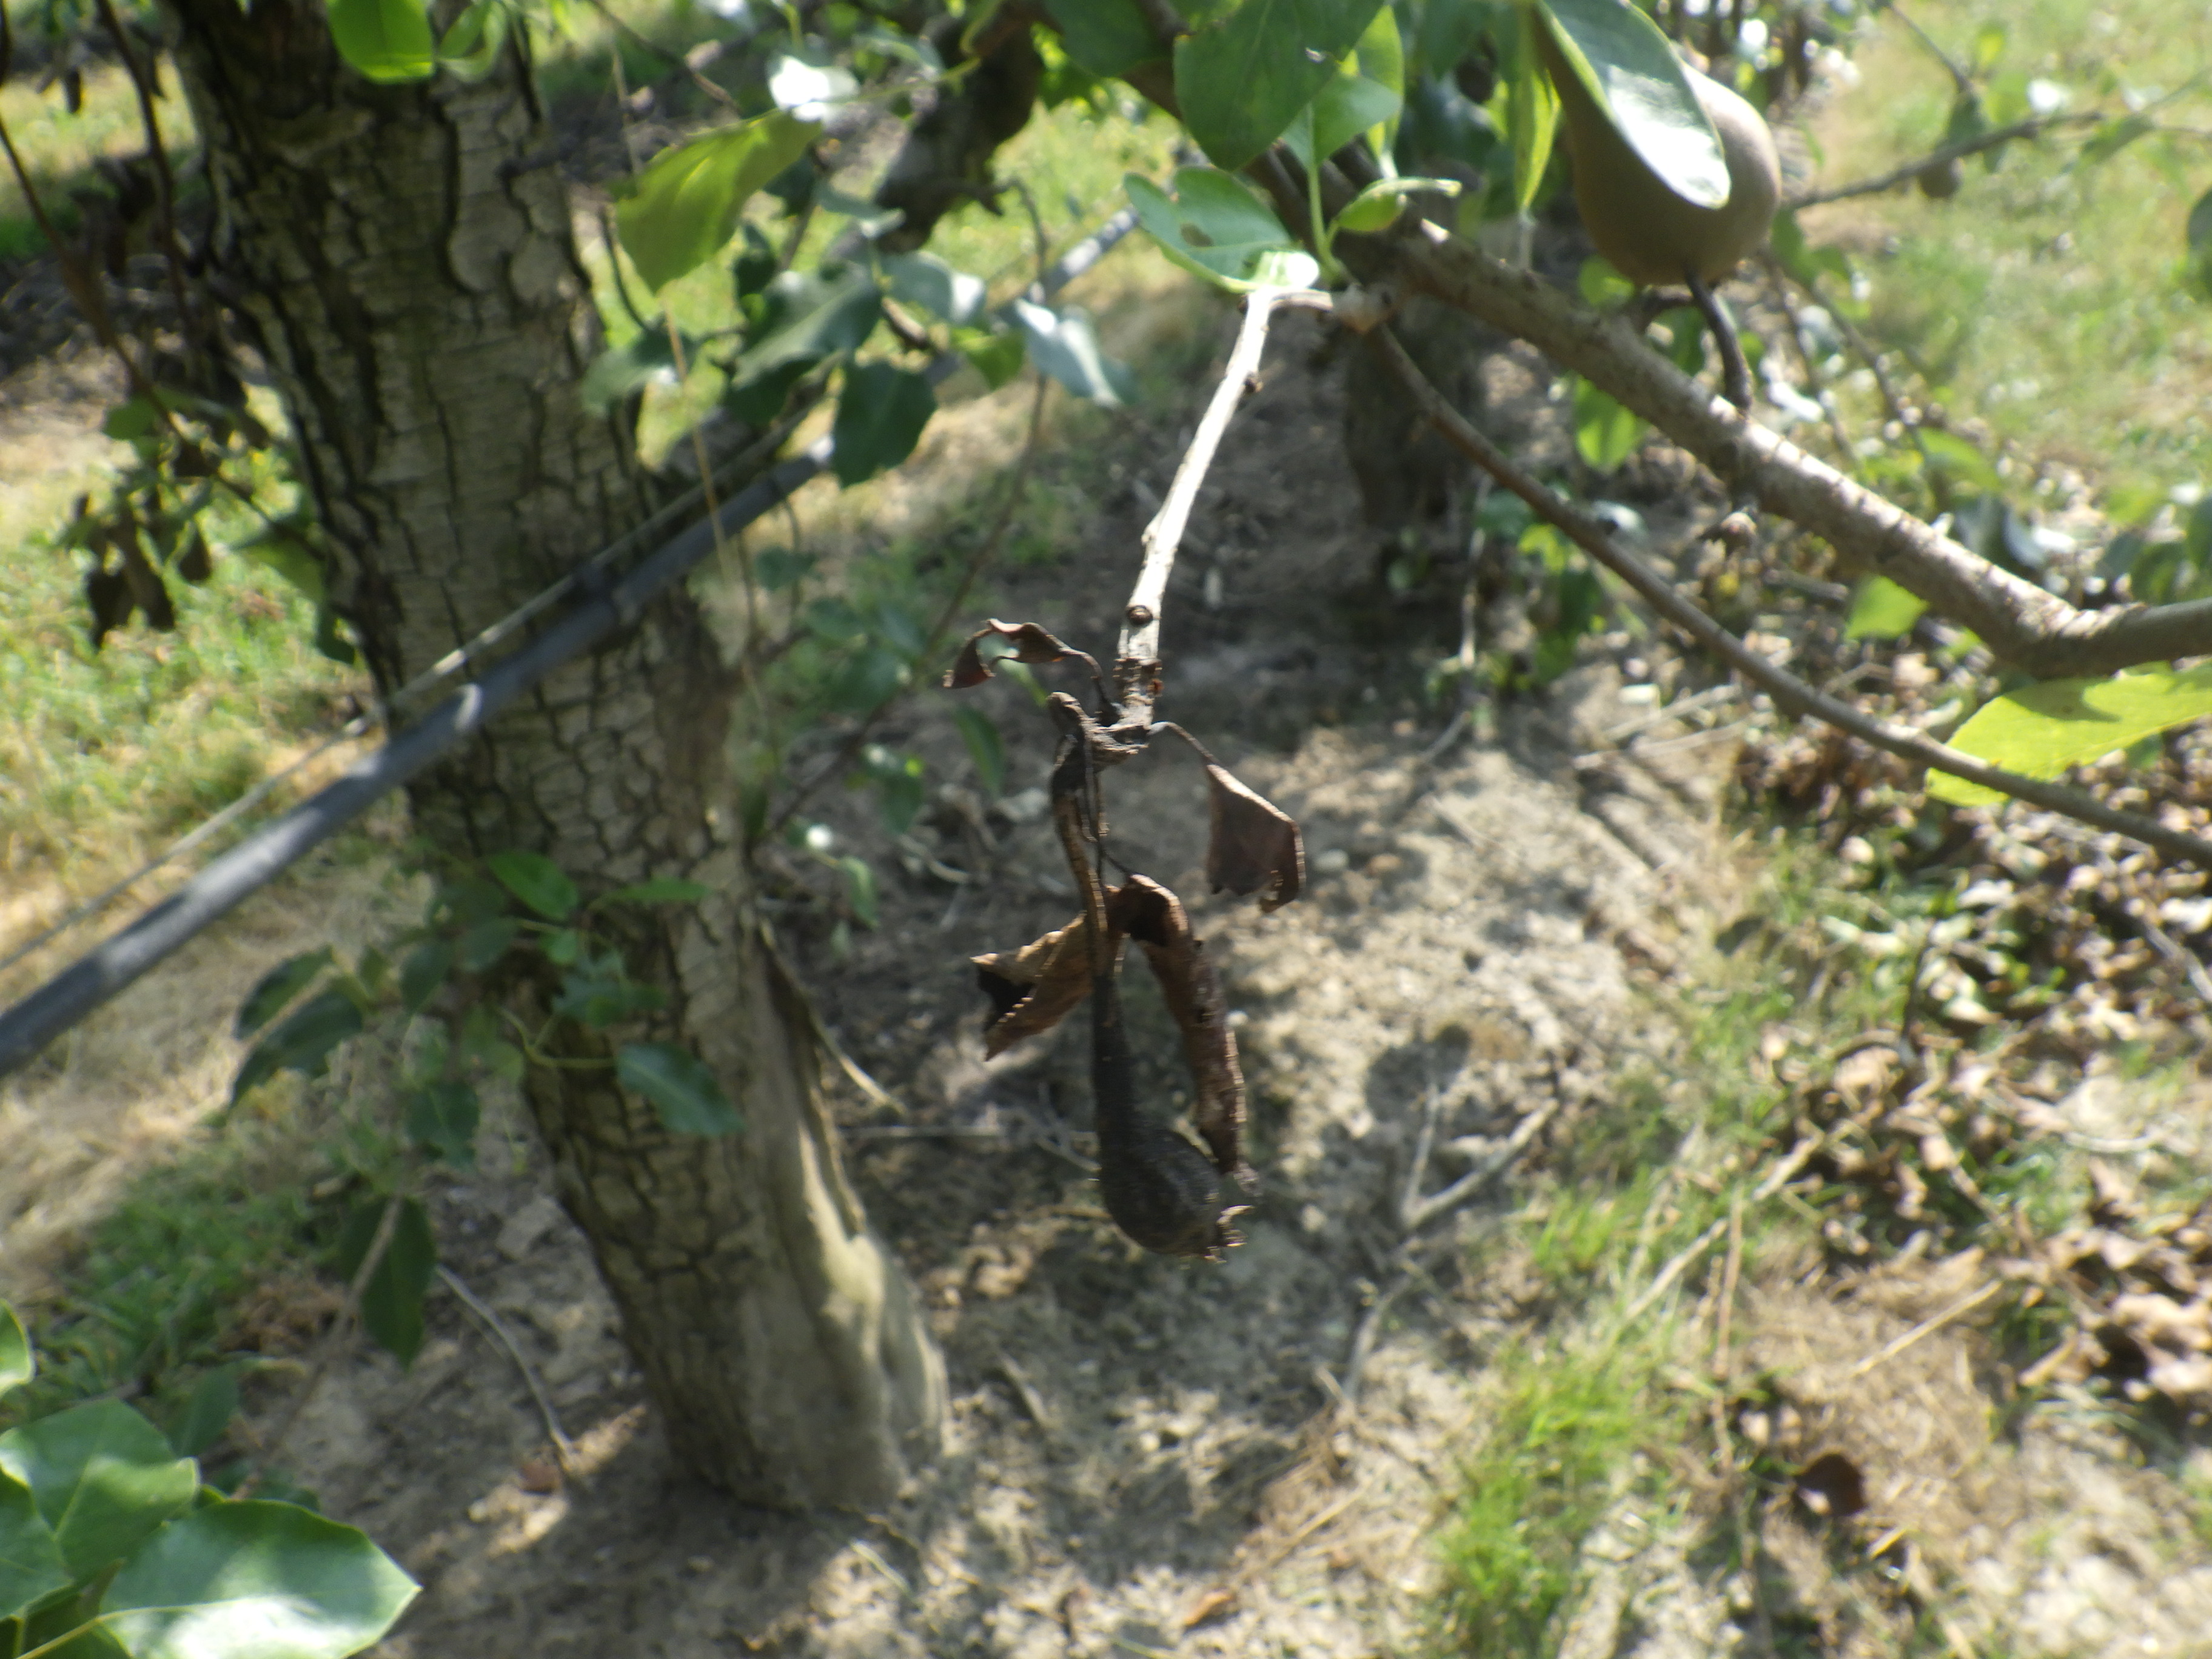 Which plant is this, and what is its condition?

pear, fire blight, mechanical damage
